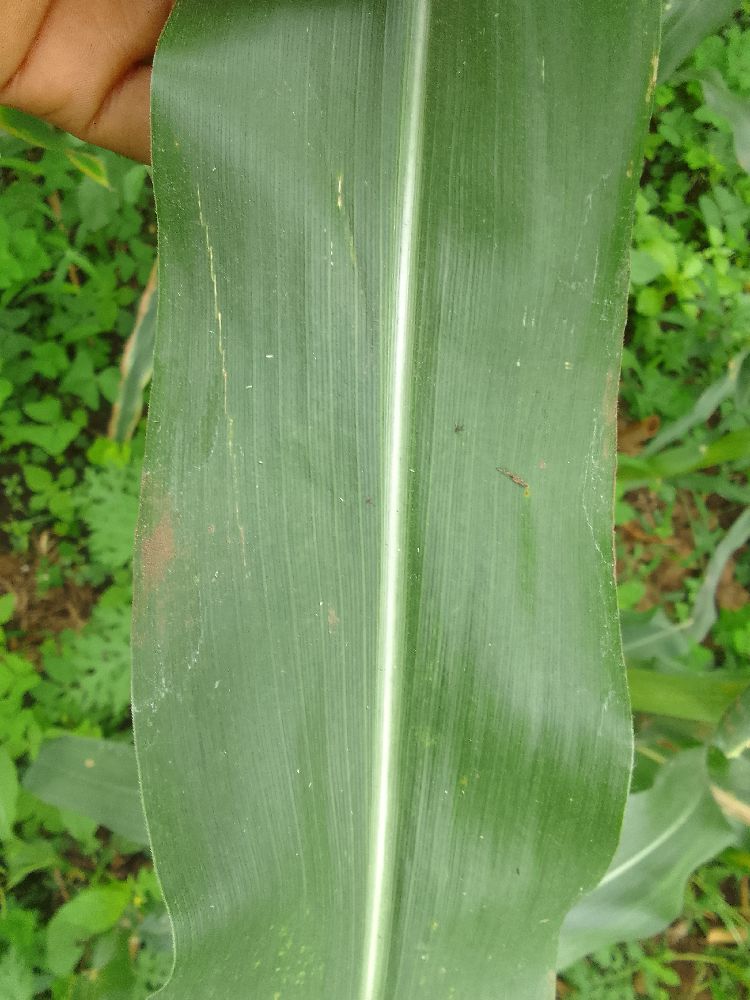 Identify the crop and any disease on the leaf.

maize, healthy
